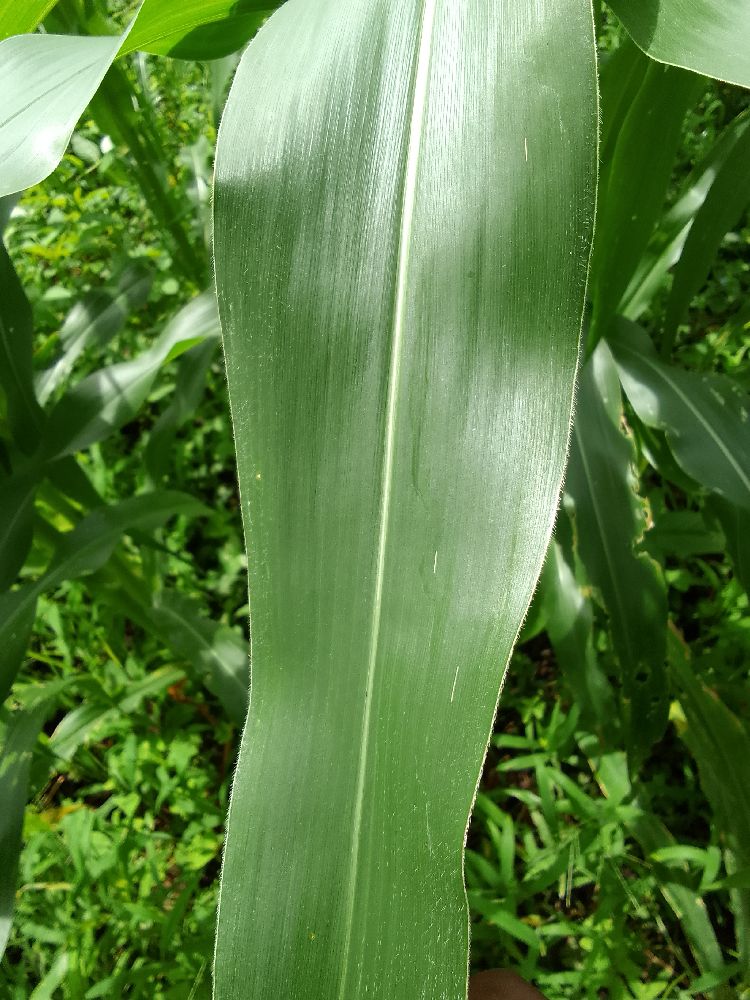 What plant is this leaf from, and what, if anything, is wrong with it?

maize, healthy
